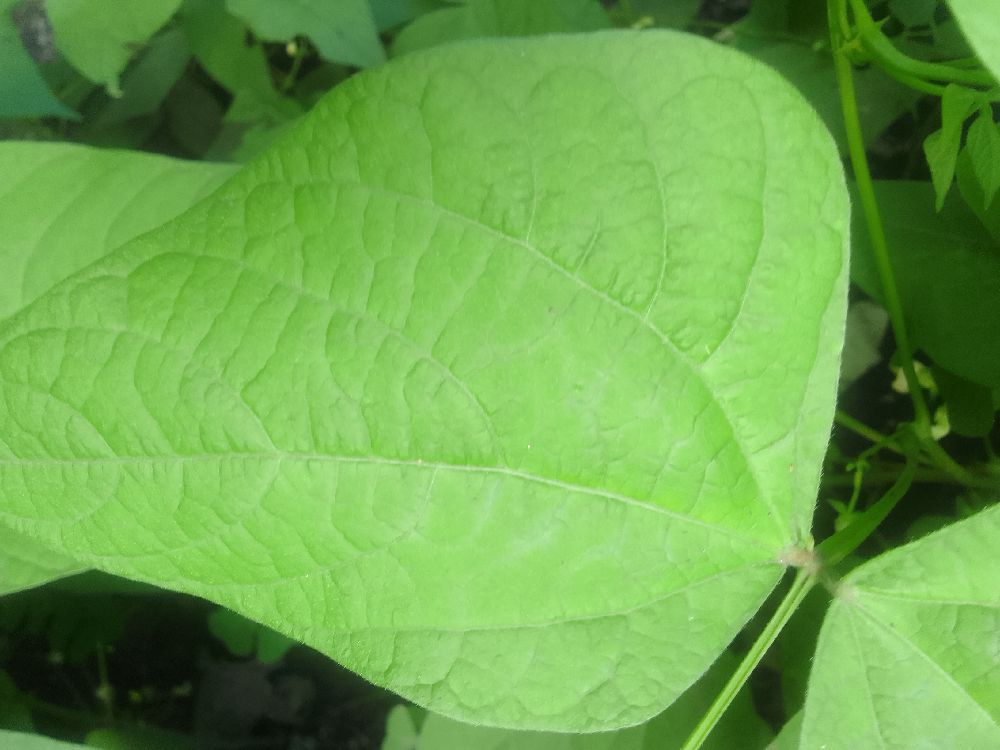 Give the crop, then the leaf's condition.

common bean, healthy
